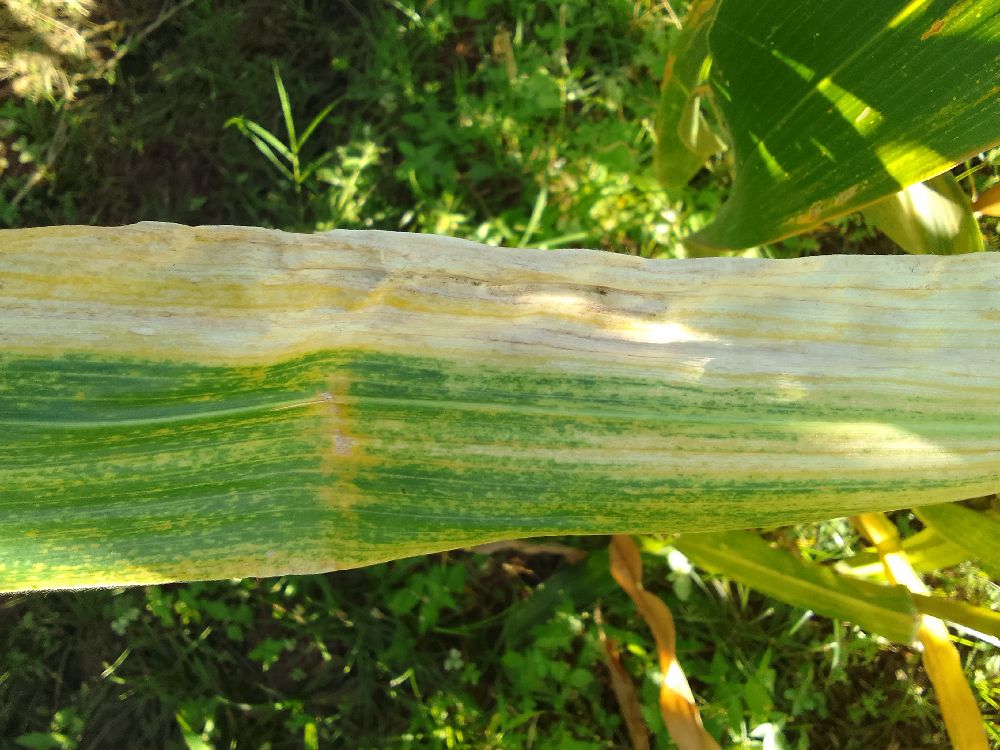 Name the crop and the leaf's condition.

maize, maize lethal necrosis
